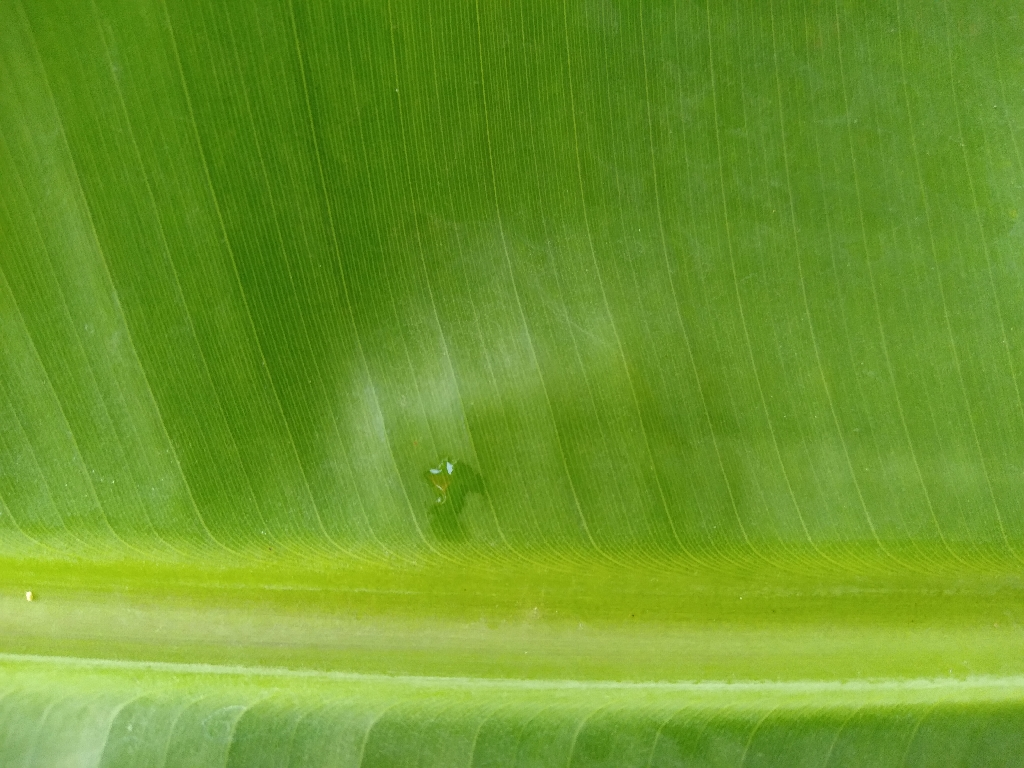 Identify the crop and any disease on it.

banana, healthy
